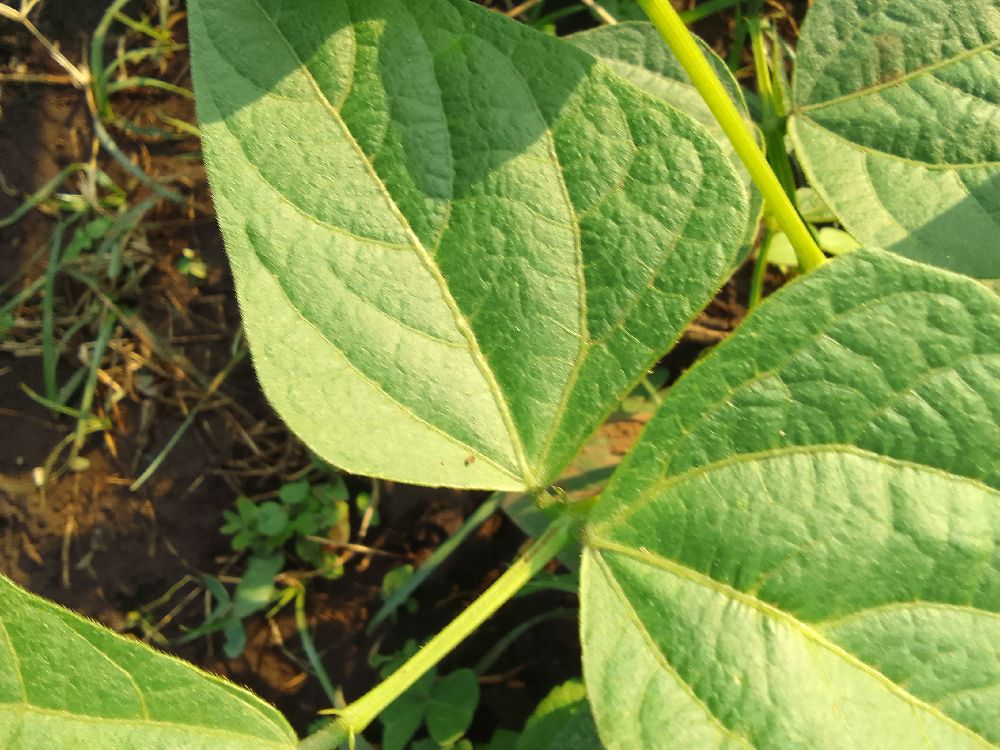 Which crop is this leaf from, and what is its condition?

common bean, healthy
